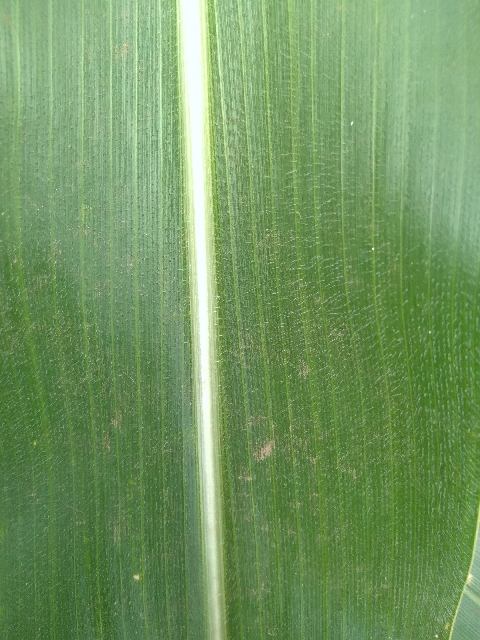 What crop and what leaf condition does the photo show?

maize, healthy
